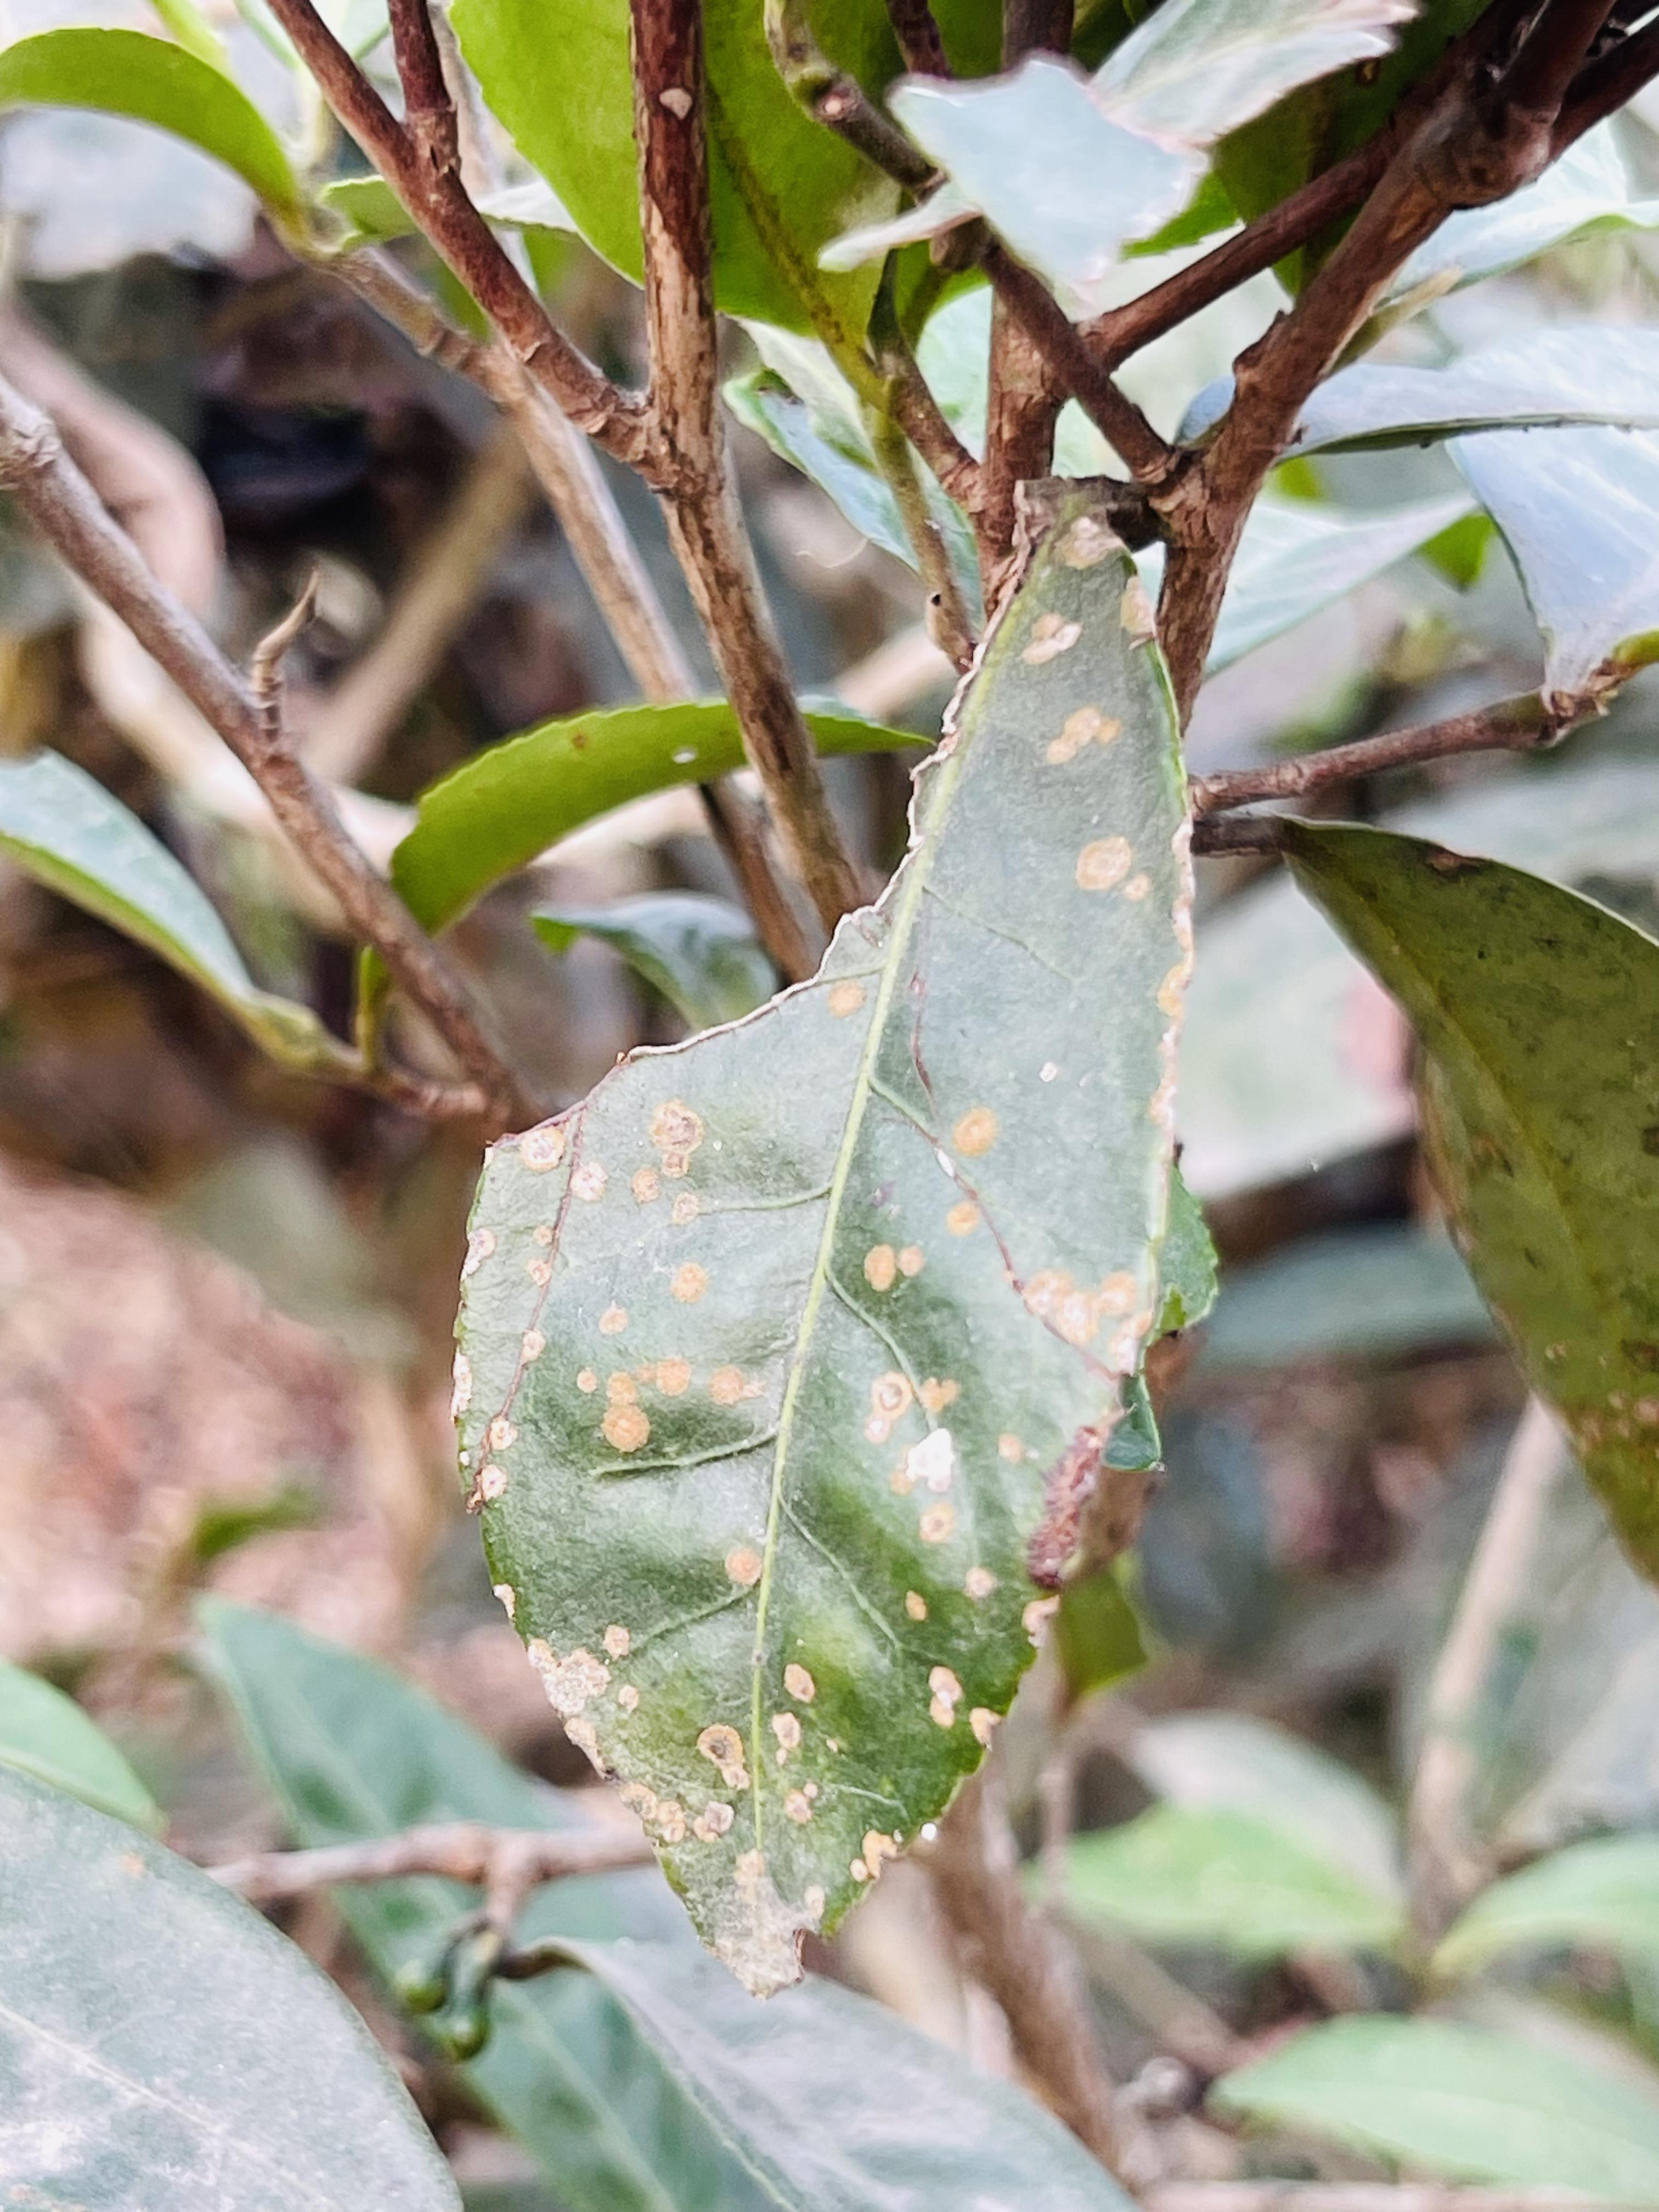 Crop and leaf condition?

tea, red rust
